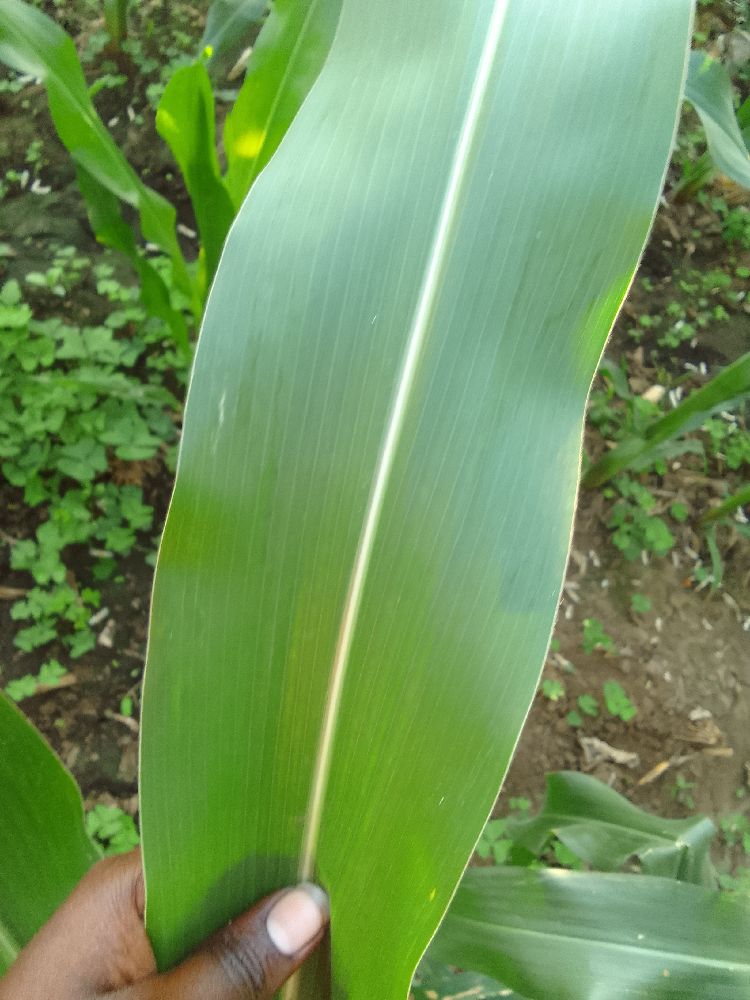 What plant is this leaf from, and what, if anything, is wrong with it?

maize, healthy
